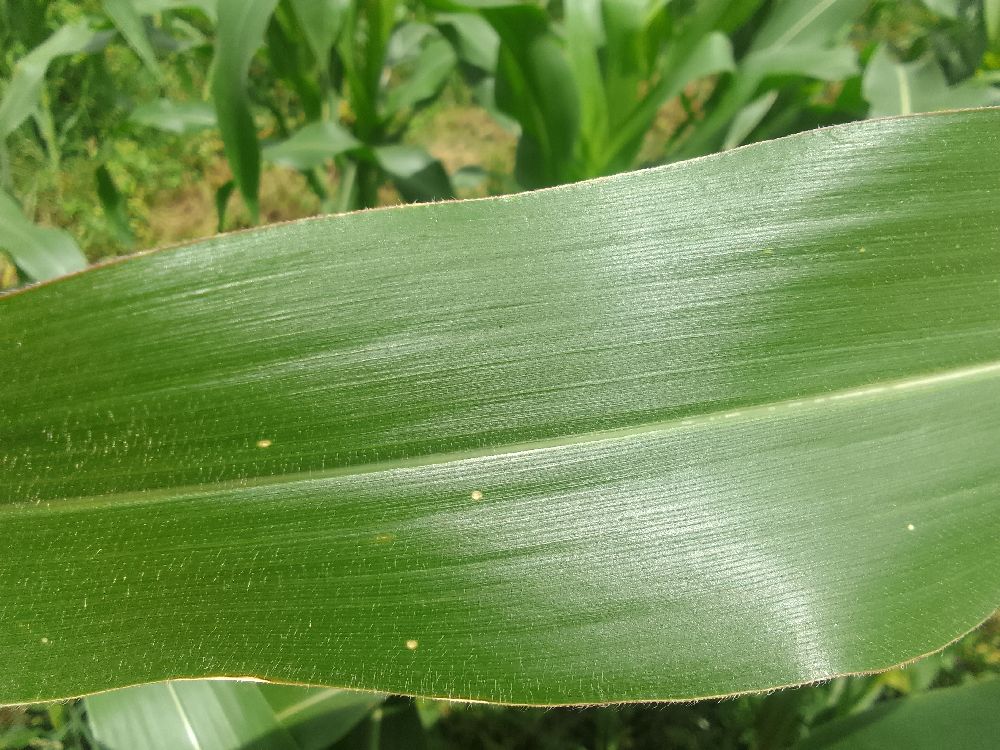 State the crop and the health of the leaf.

maize, healthy
